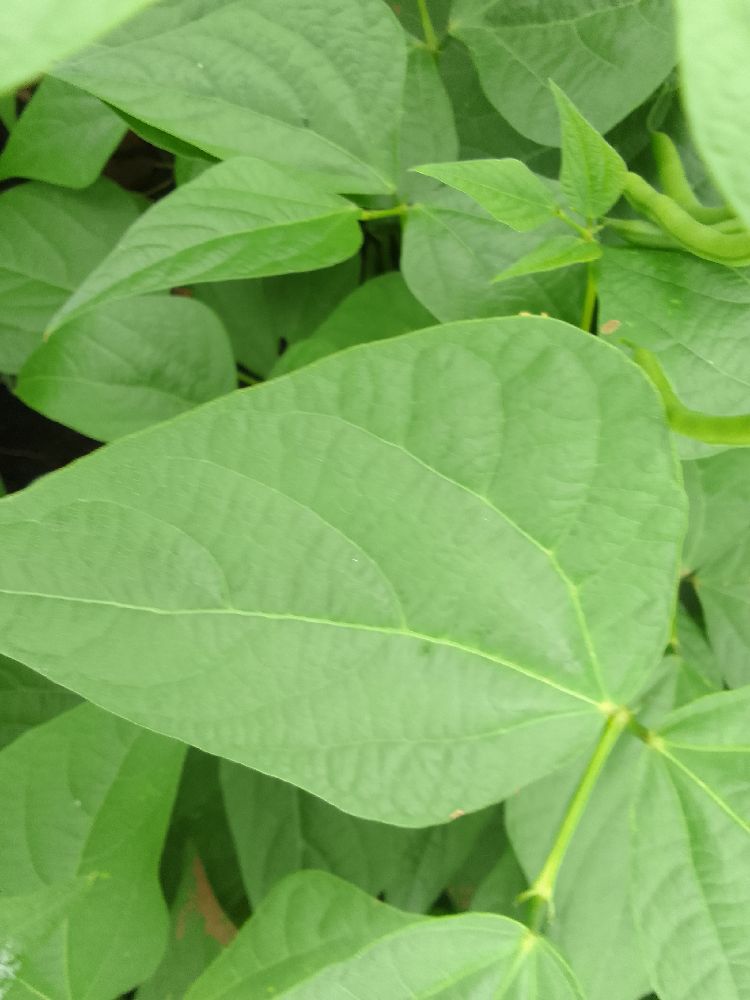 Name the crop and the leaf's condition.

common bean, healthy
